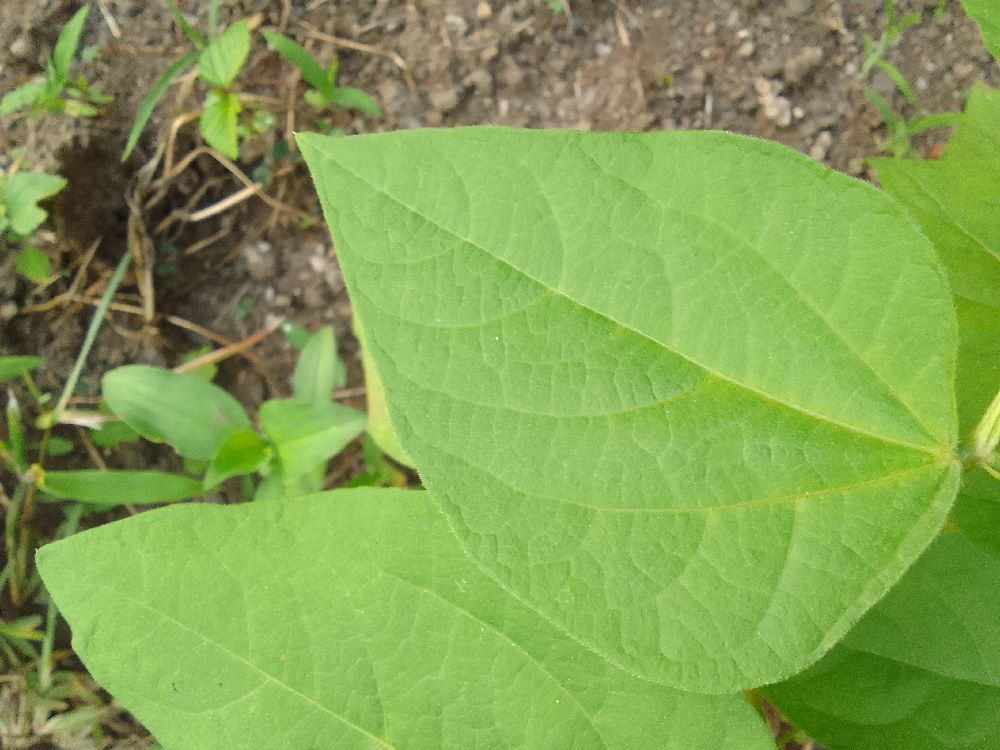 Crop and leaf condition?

common bean, healthy
